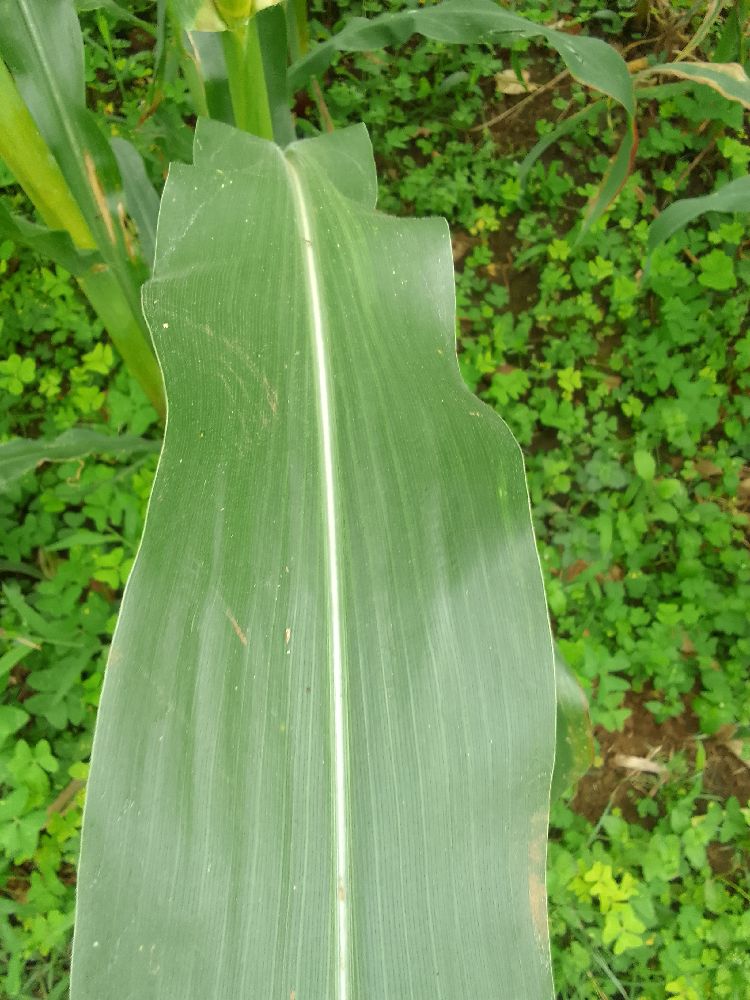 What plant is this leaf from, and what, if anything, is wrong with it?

maize, healthy
